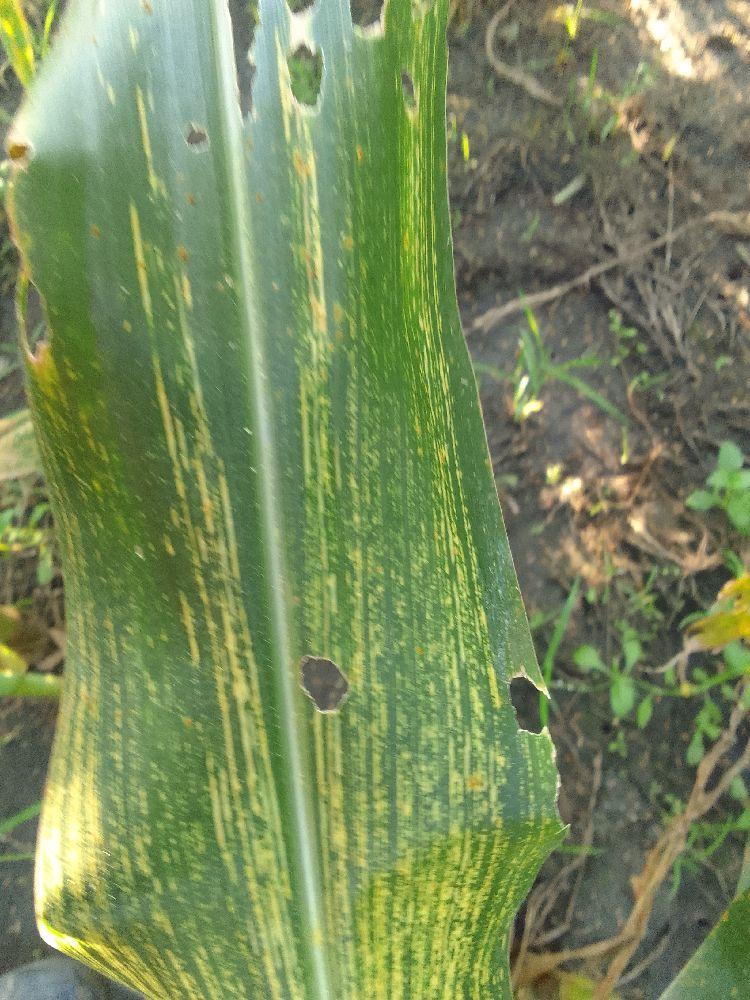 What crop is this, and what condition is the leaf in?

maize, maize streak virus
